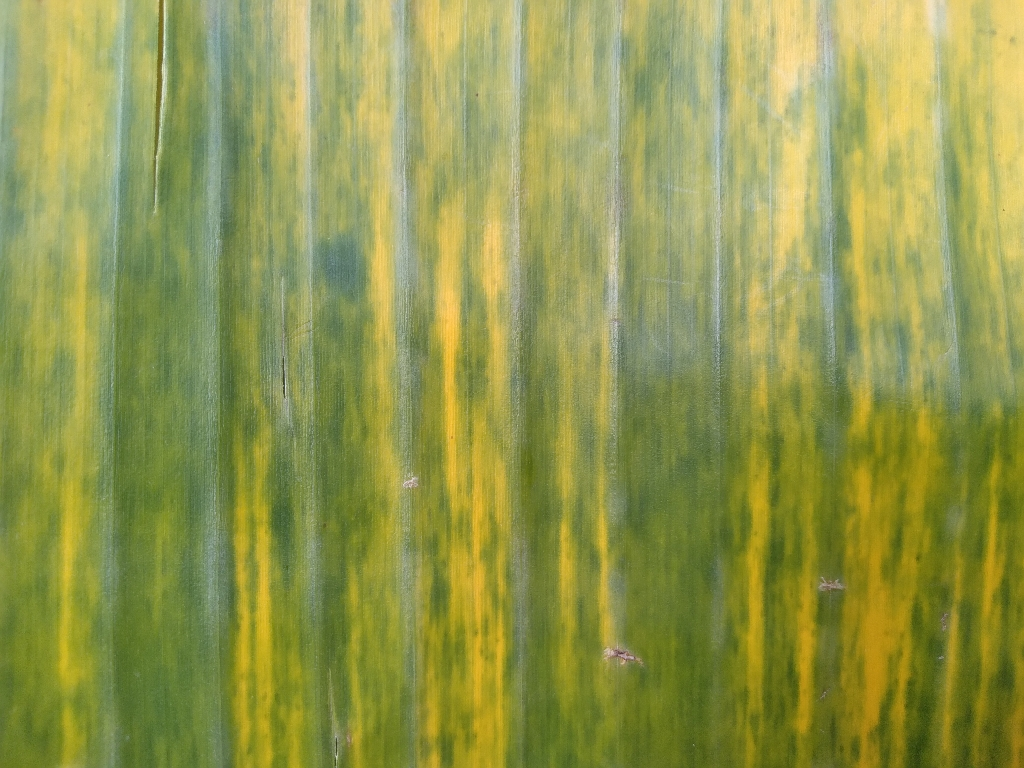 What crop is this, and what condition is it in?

banana, fusarium wilt race 1
